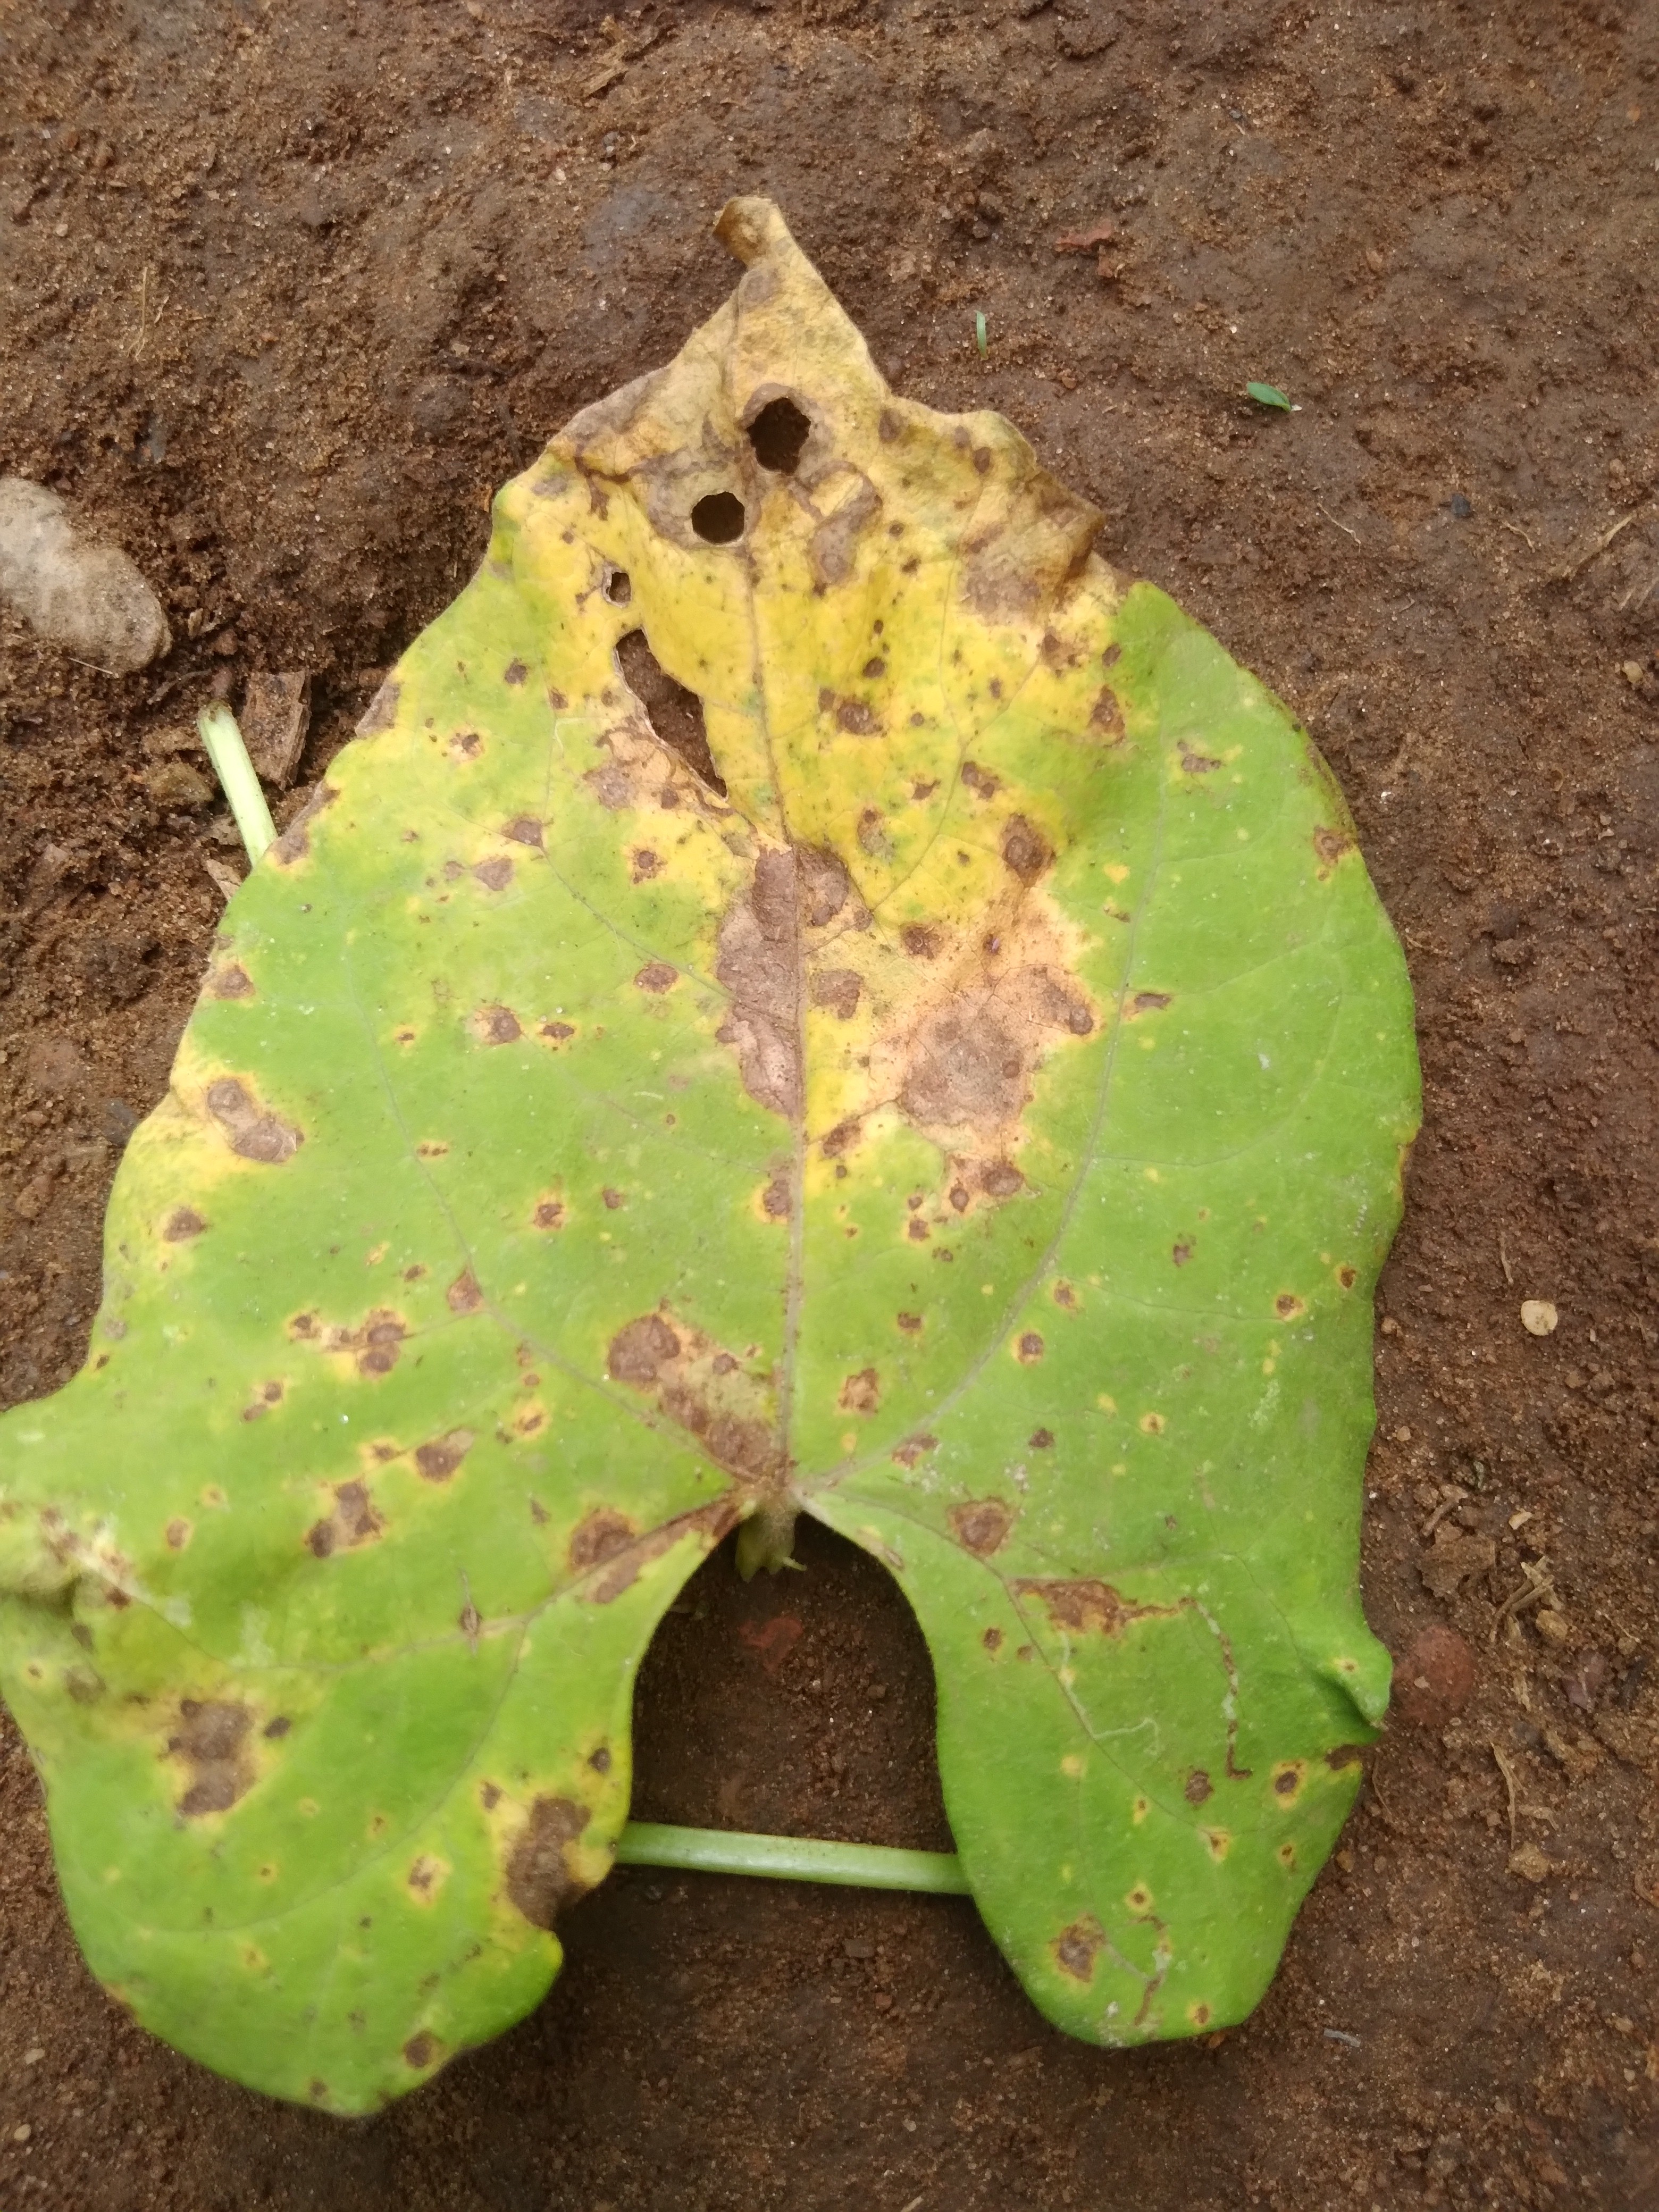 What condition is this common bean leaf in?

rust
